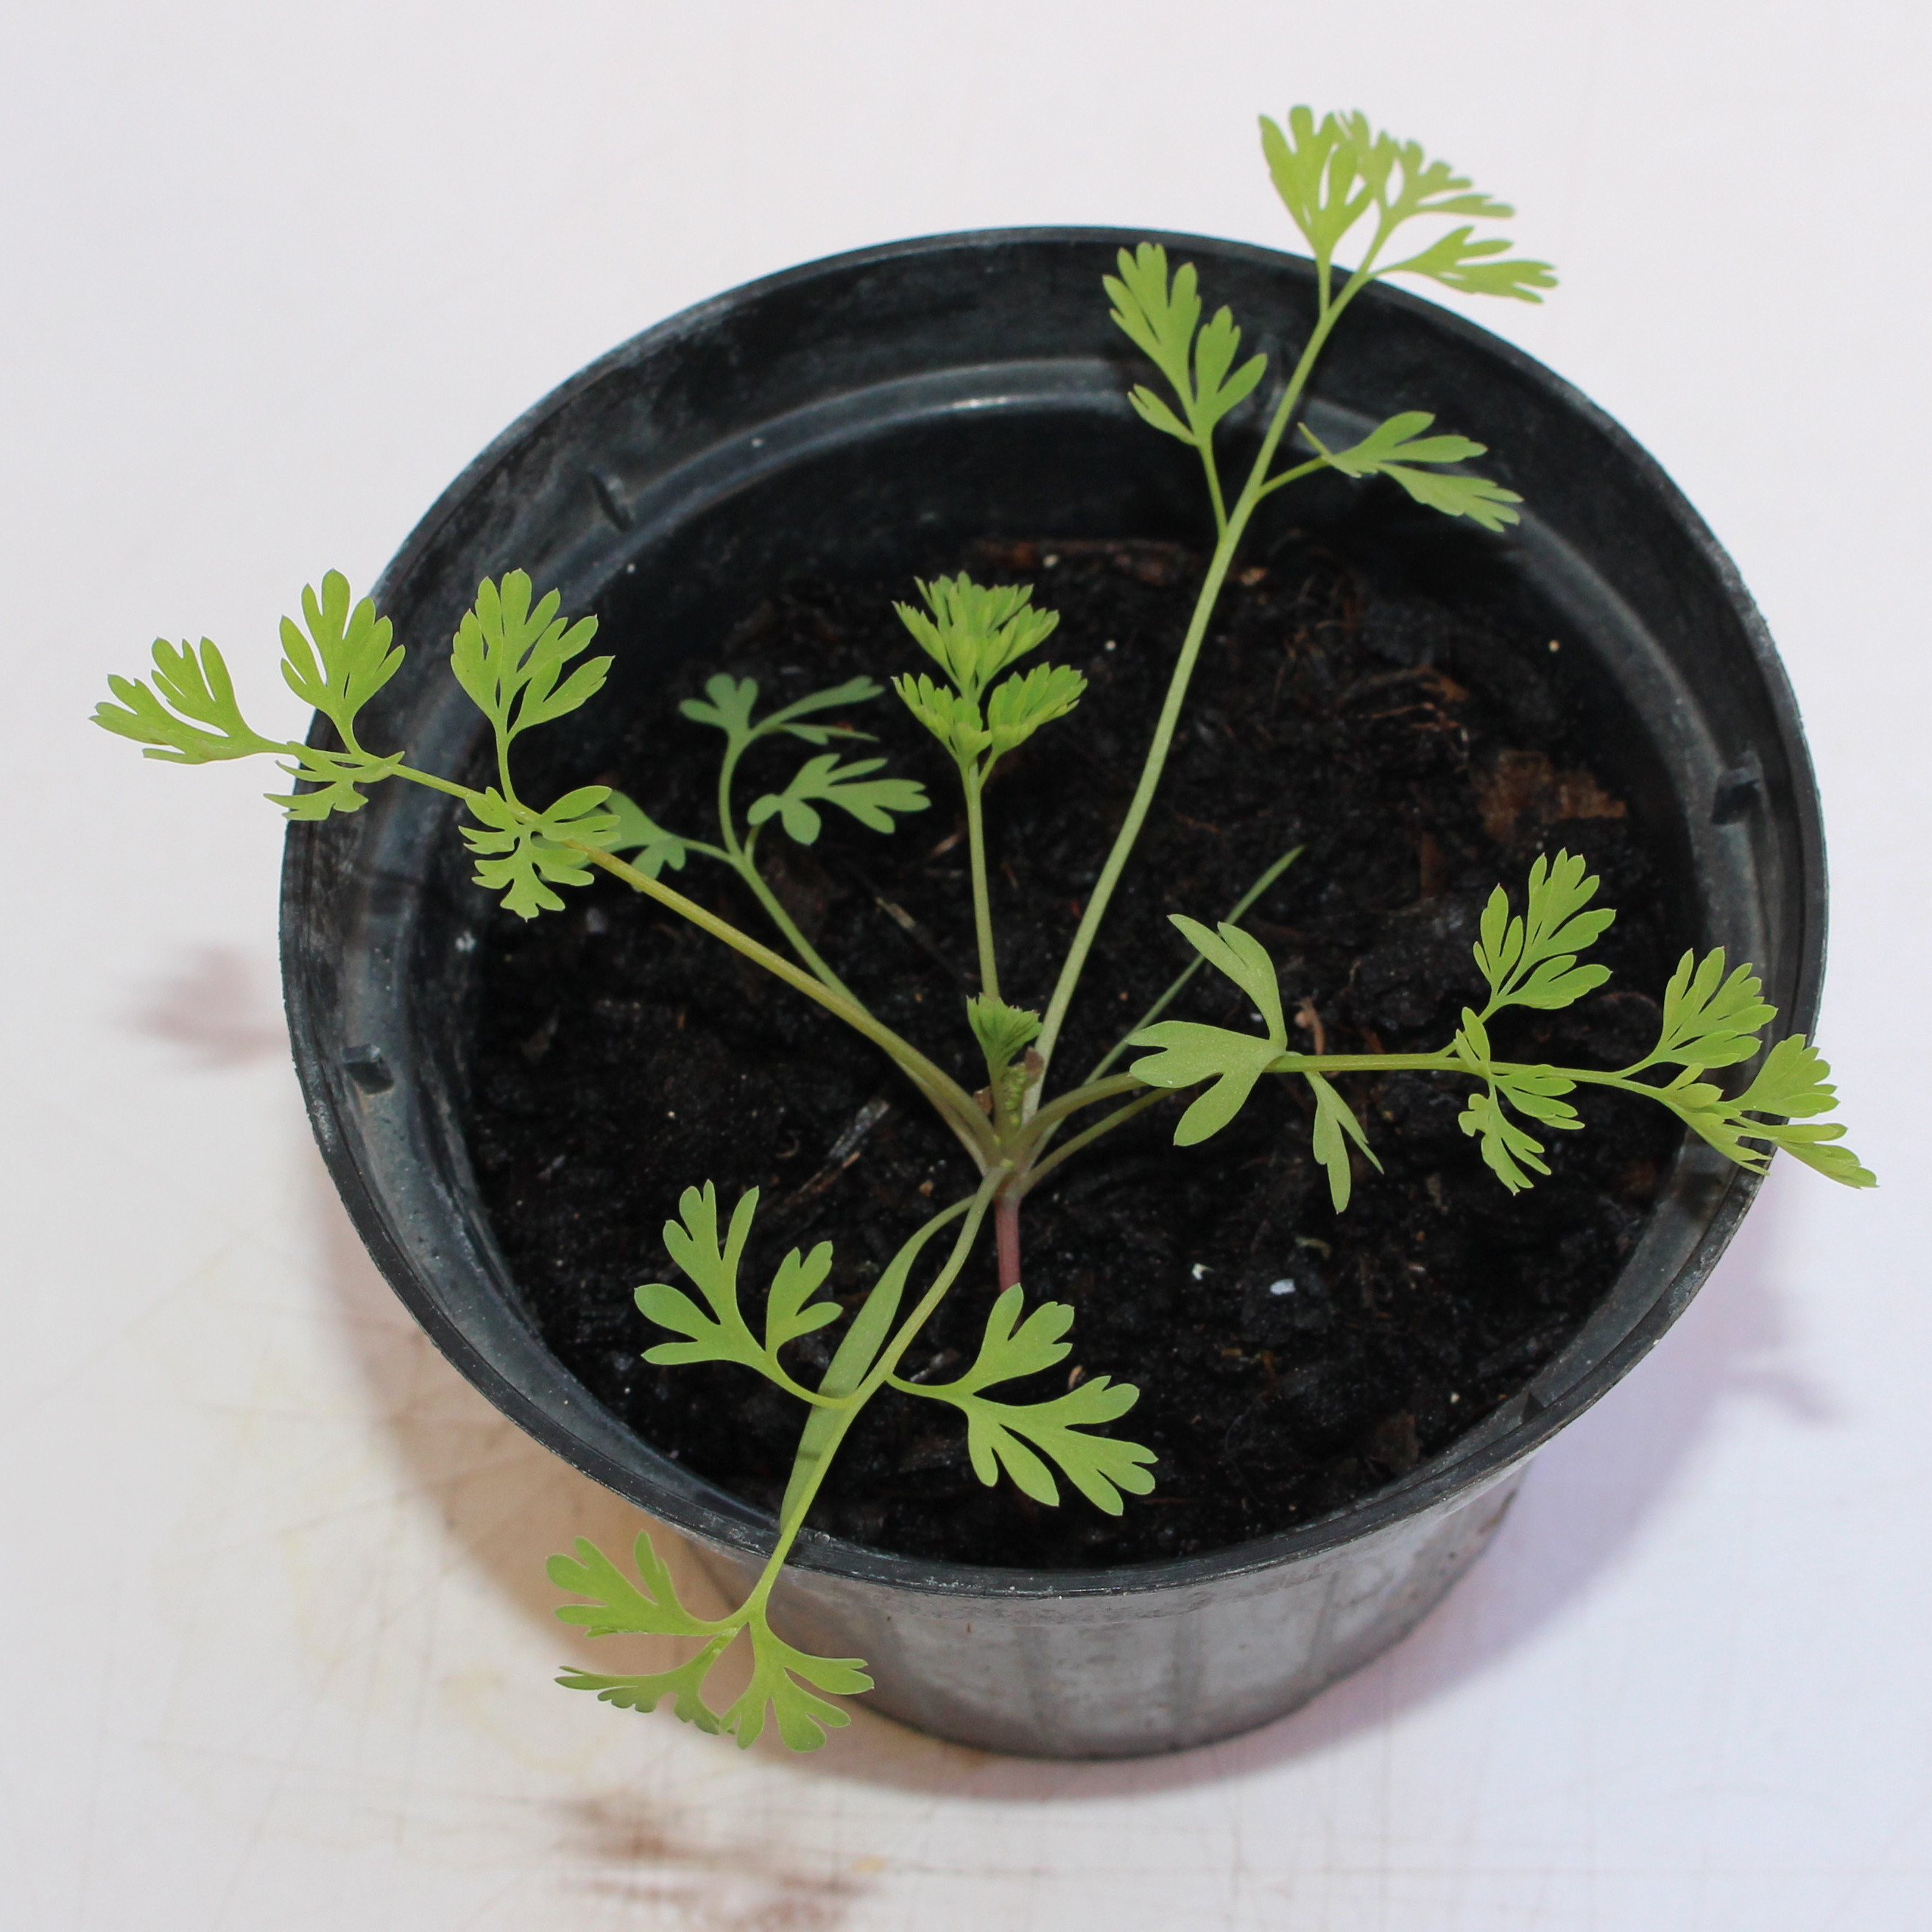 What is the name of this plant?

Fumaria officinalis
